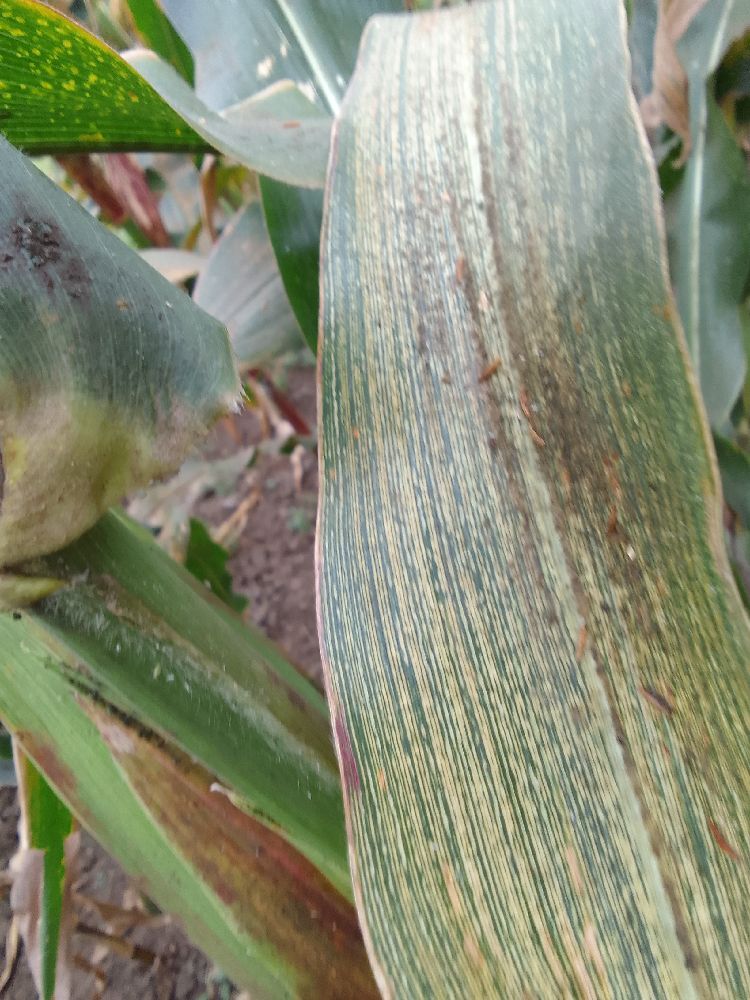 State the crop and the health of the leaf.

maize, maize streak virus
